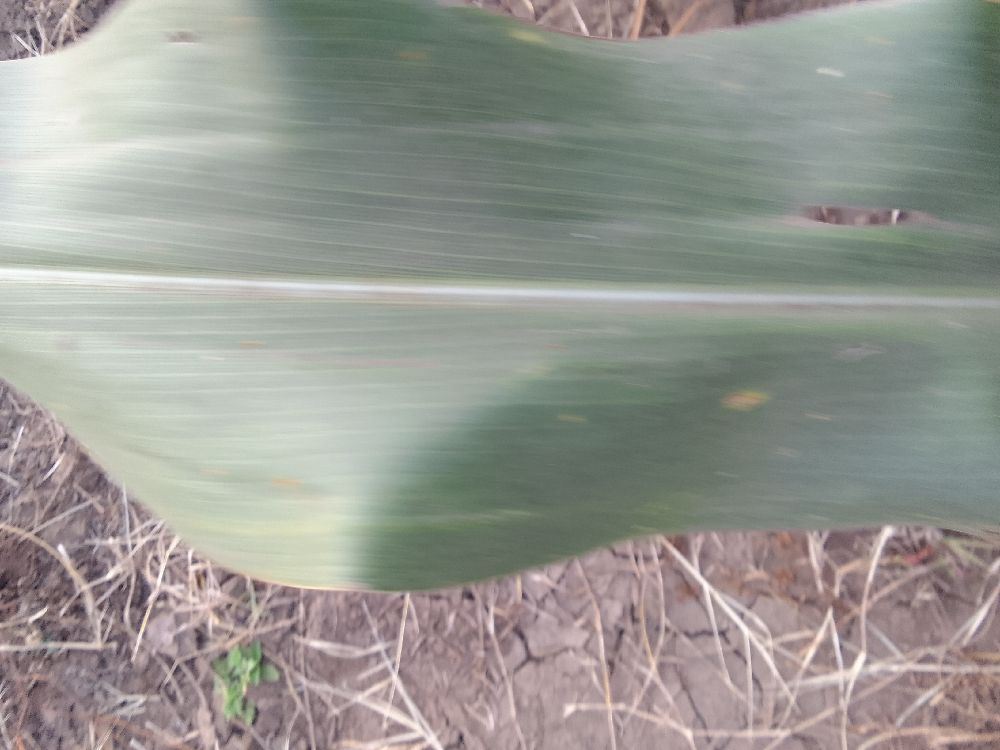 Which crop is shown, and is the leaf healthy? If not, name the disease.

maize, healthy
